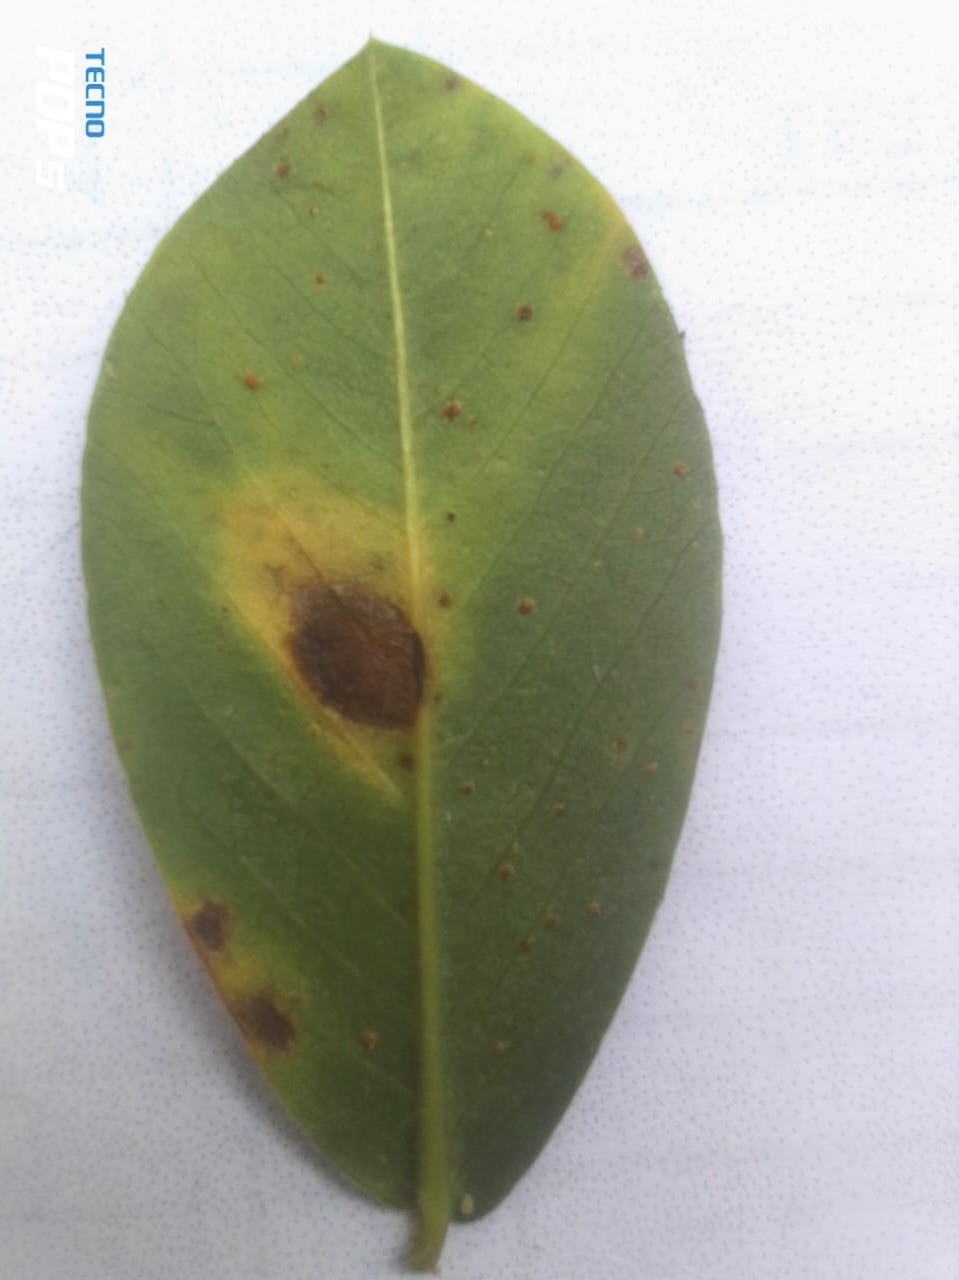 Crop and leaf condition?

peanut, nothapassalora personata
